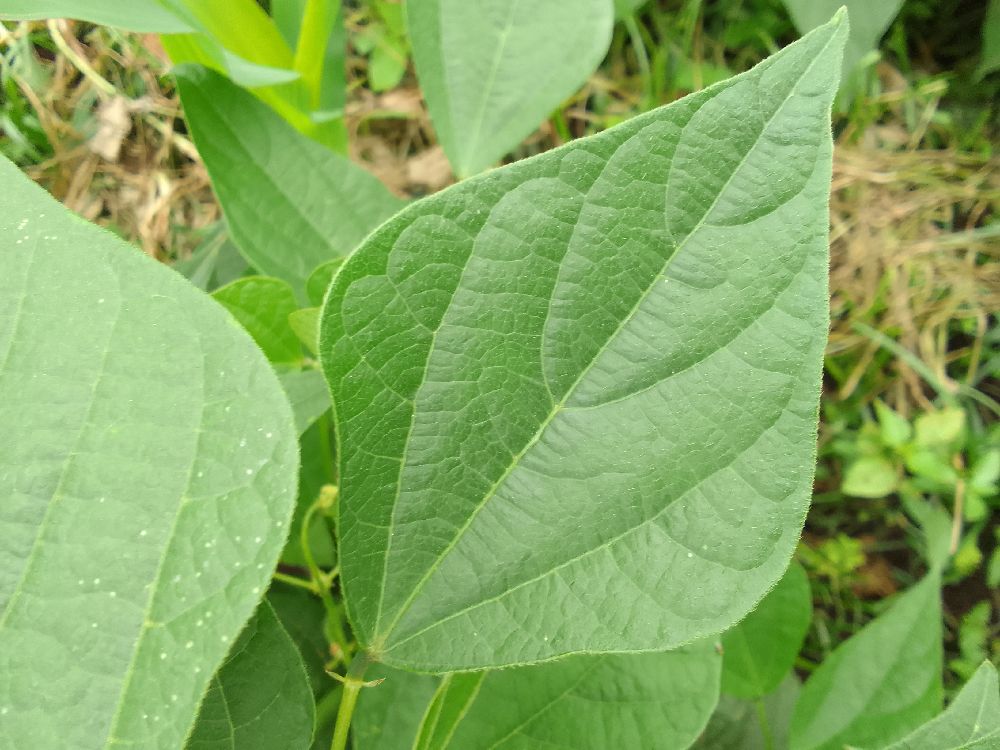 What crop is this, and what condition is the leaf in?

common bean, healthy
